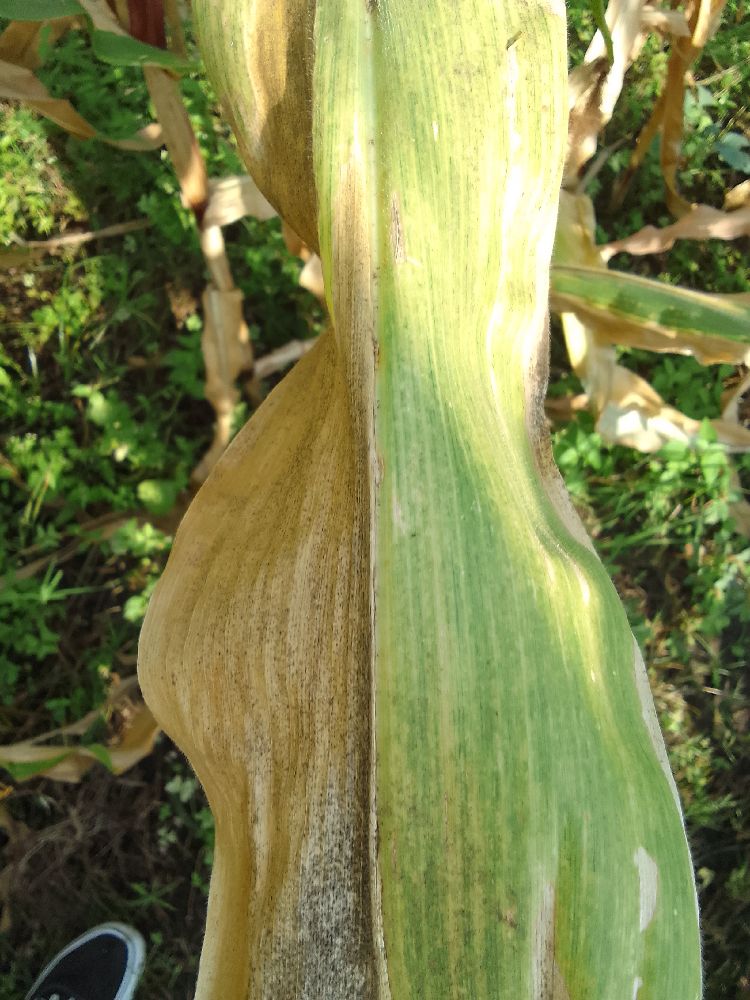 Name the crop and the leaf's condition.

maize, maize lethal necrosis
